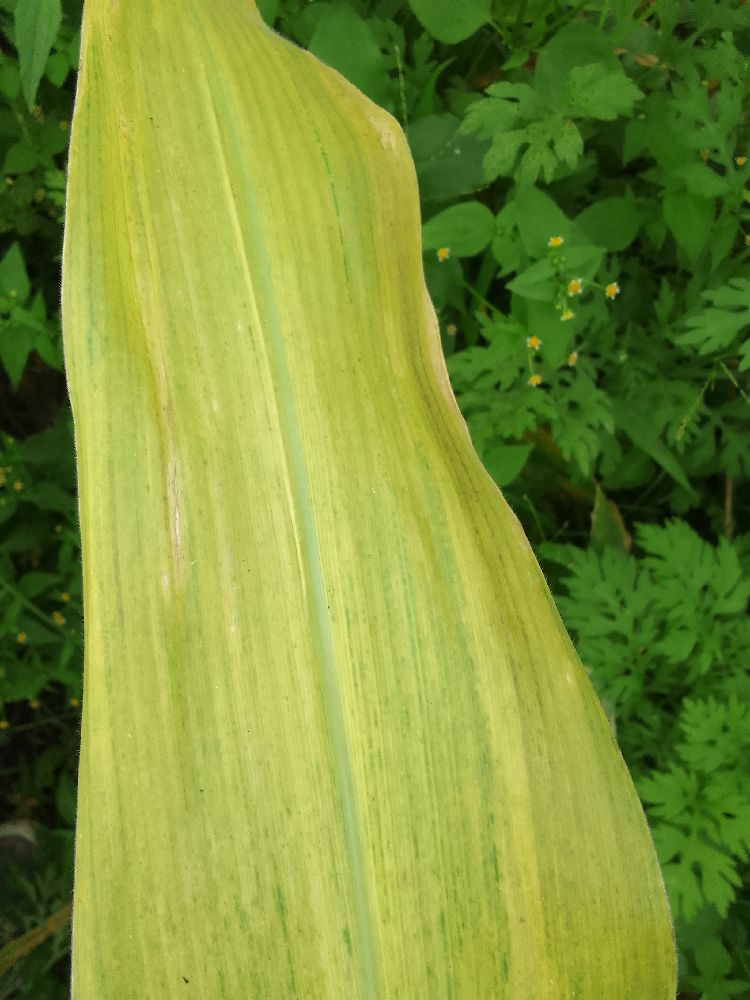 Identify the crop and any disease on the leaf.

maize, maize lethal necrosis
